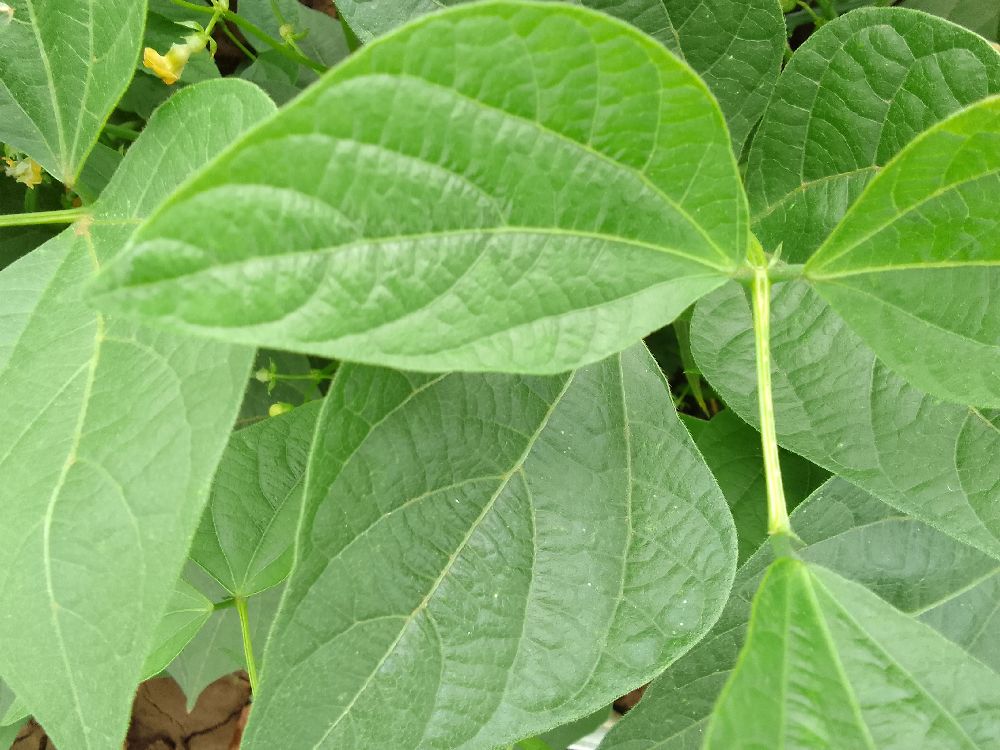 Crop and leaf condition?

common bean, healthy
